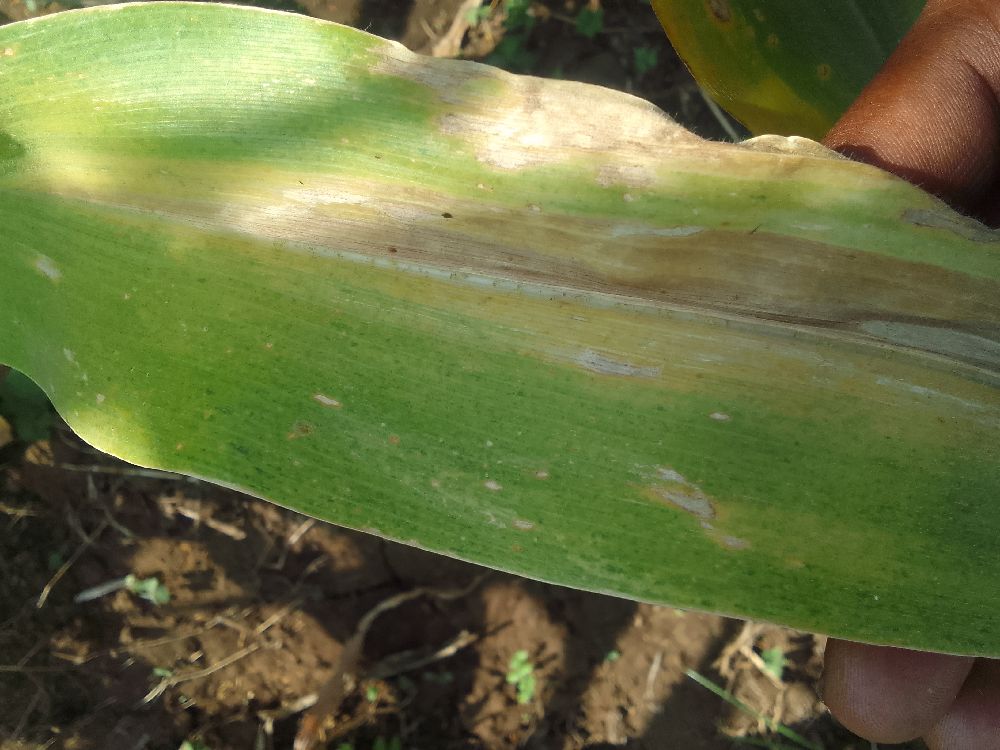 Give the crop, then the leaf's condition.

maize, maize lethal necrosis
